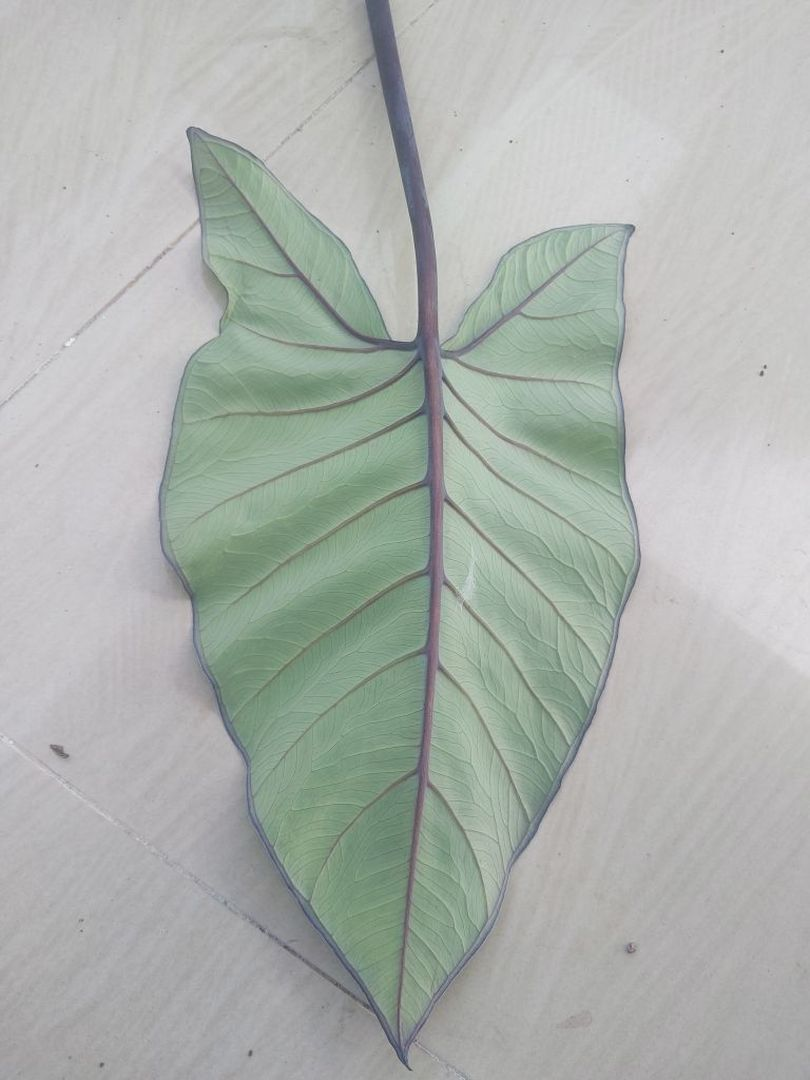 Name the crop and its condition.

taro, healthy
